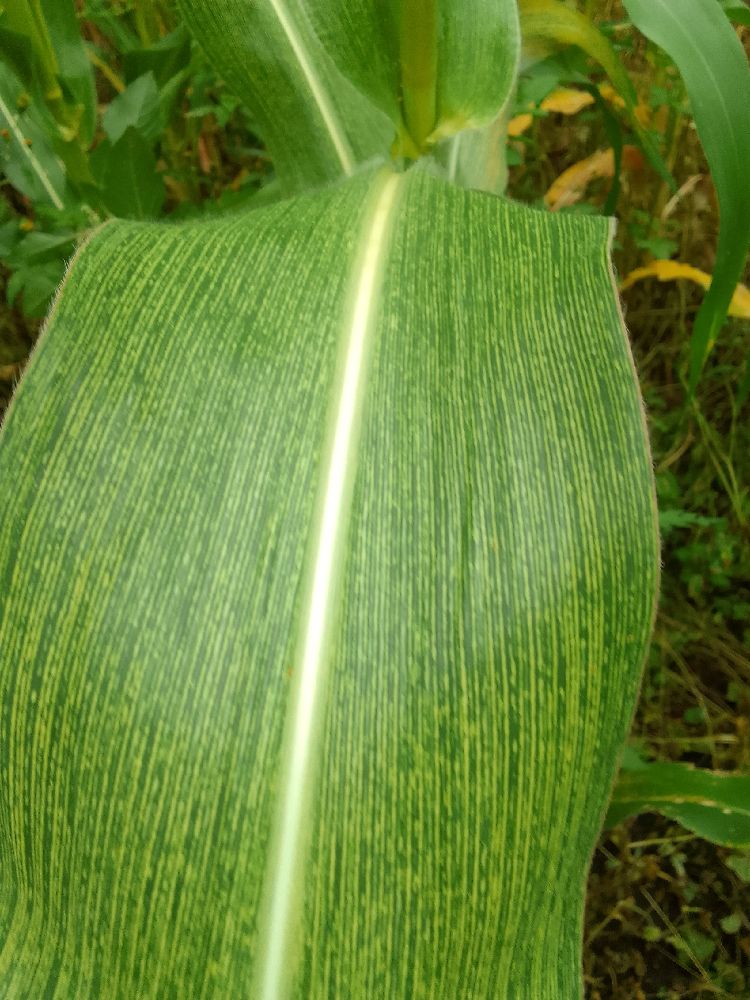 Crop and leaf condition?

maize, maize streak virus
